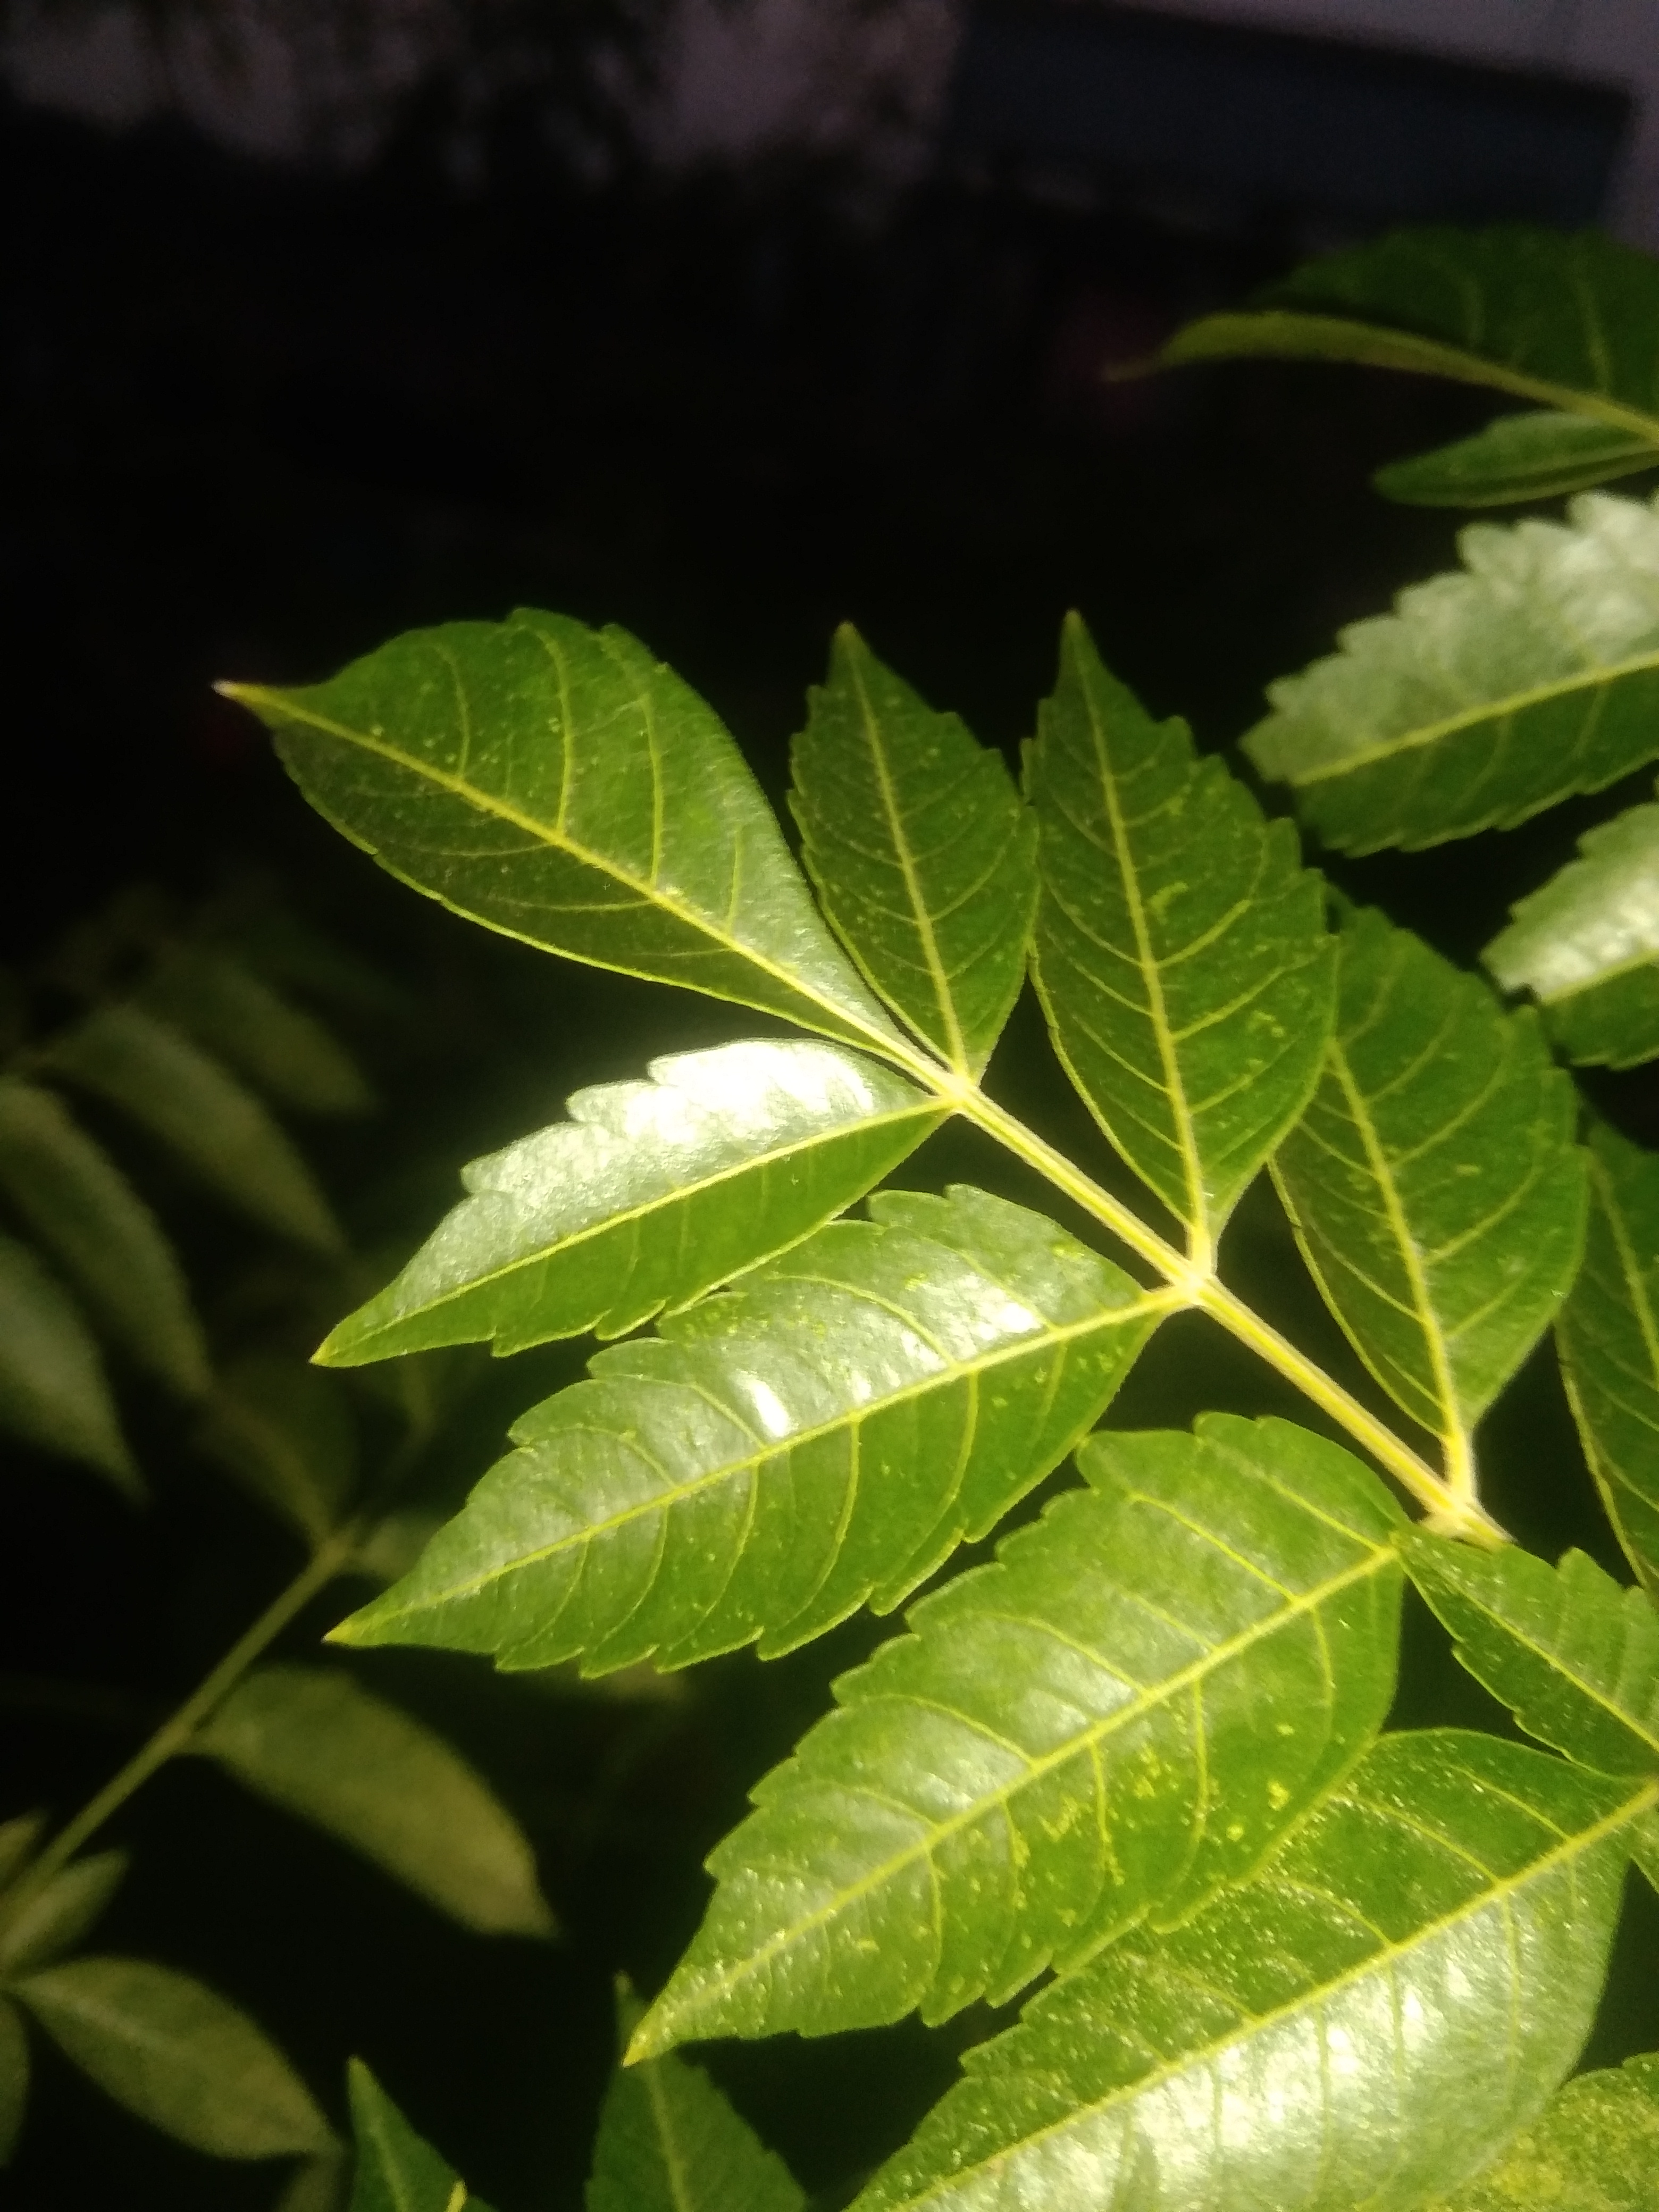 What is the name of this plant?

neem
